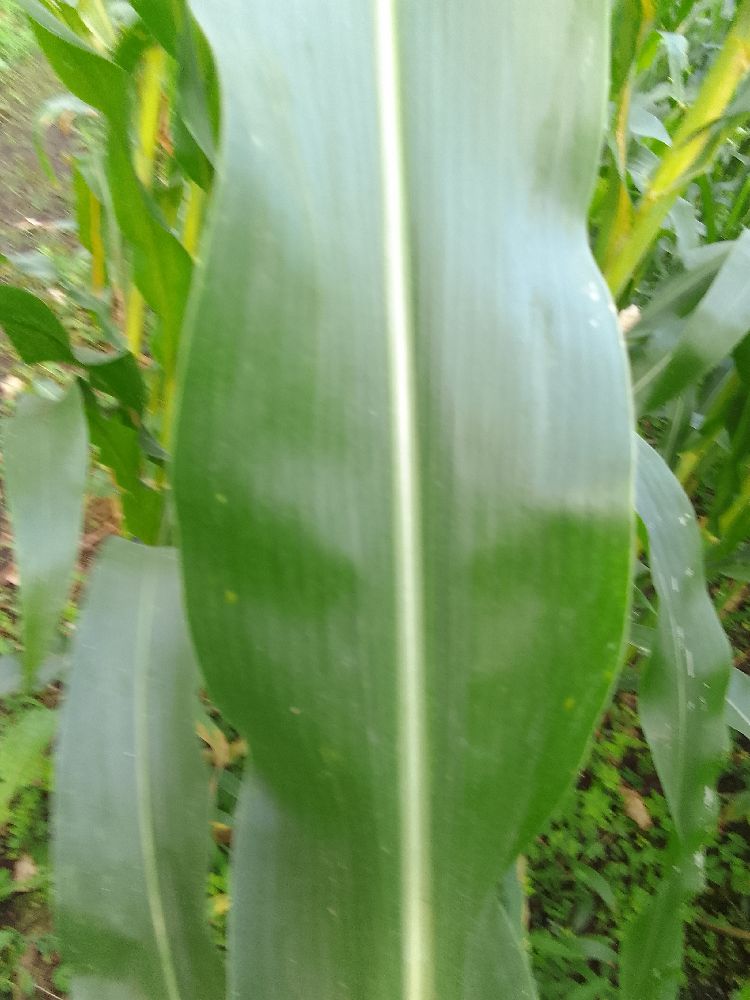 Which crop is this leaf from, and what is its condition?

maize, healthy
